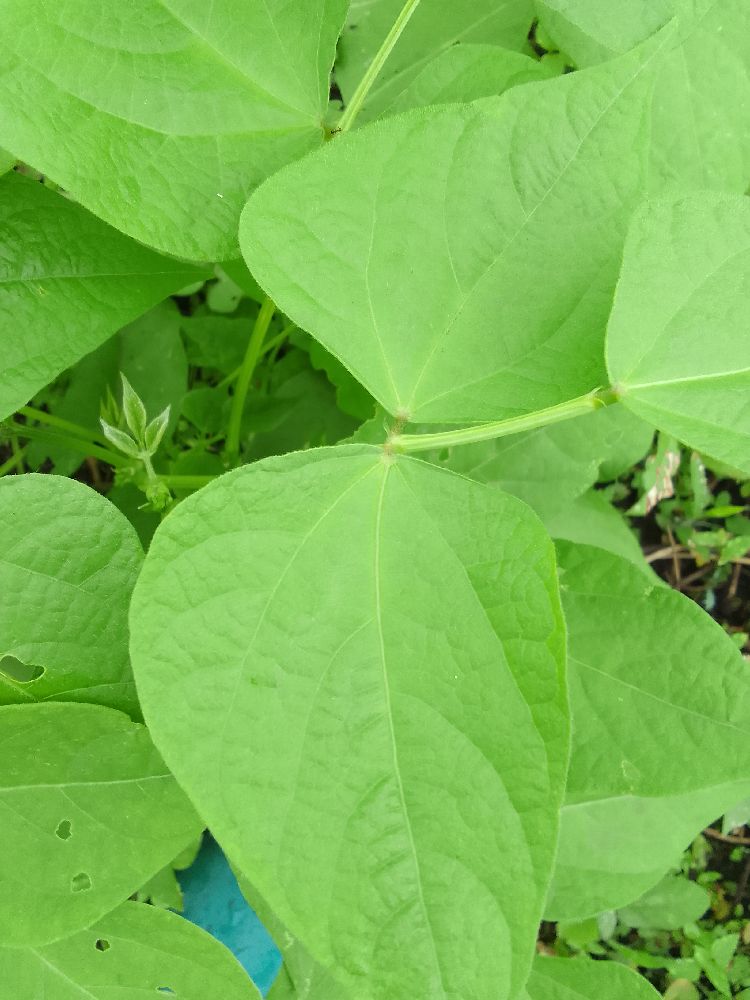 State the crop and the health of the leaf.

common bean, healthy
